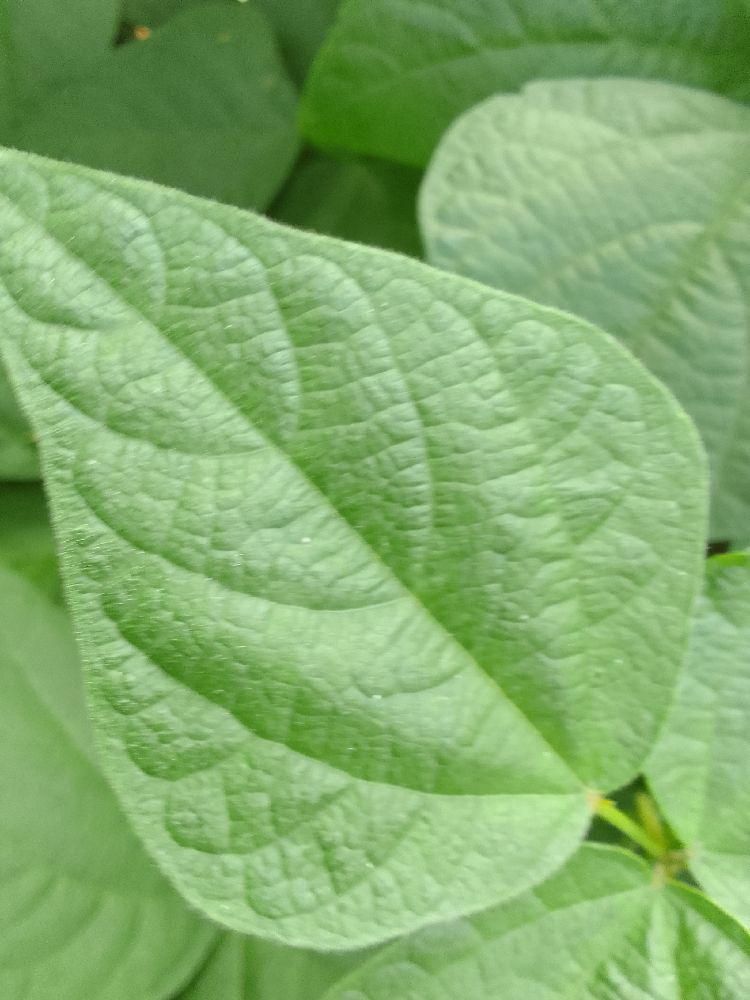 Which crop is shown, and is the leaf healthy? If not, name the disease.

common bean, healthy
